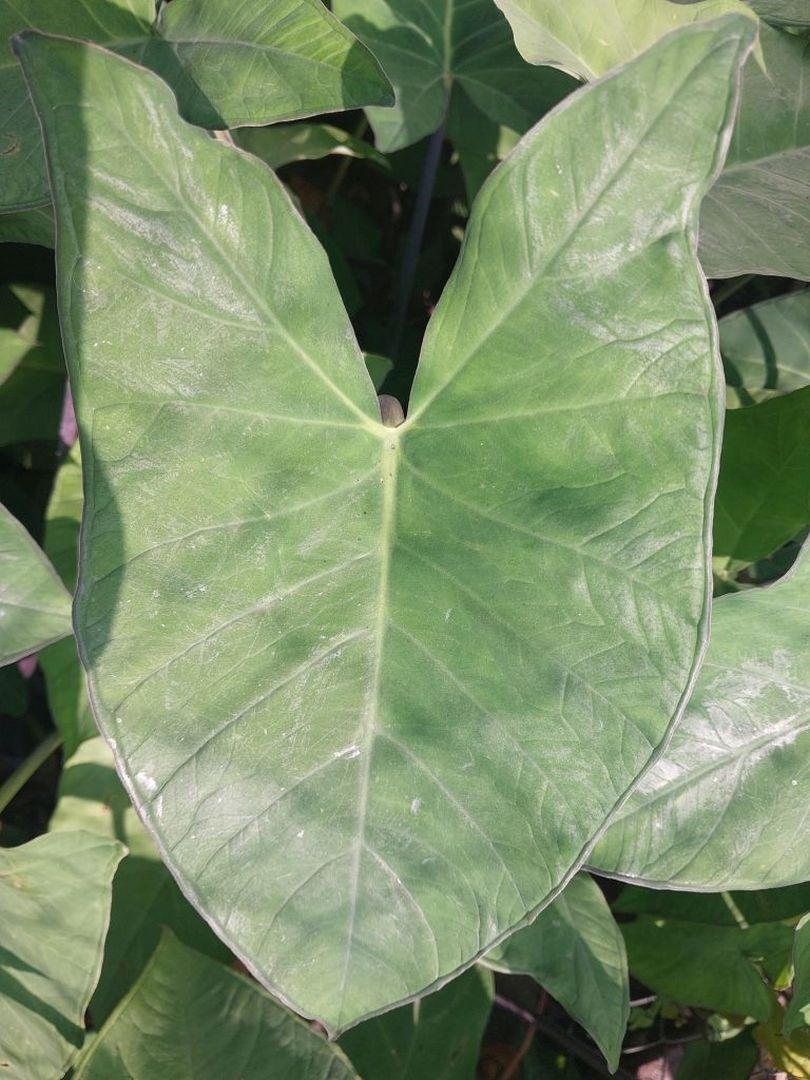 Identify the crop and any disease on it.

taro, healthy
